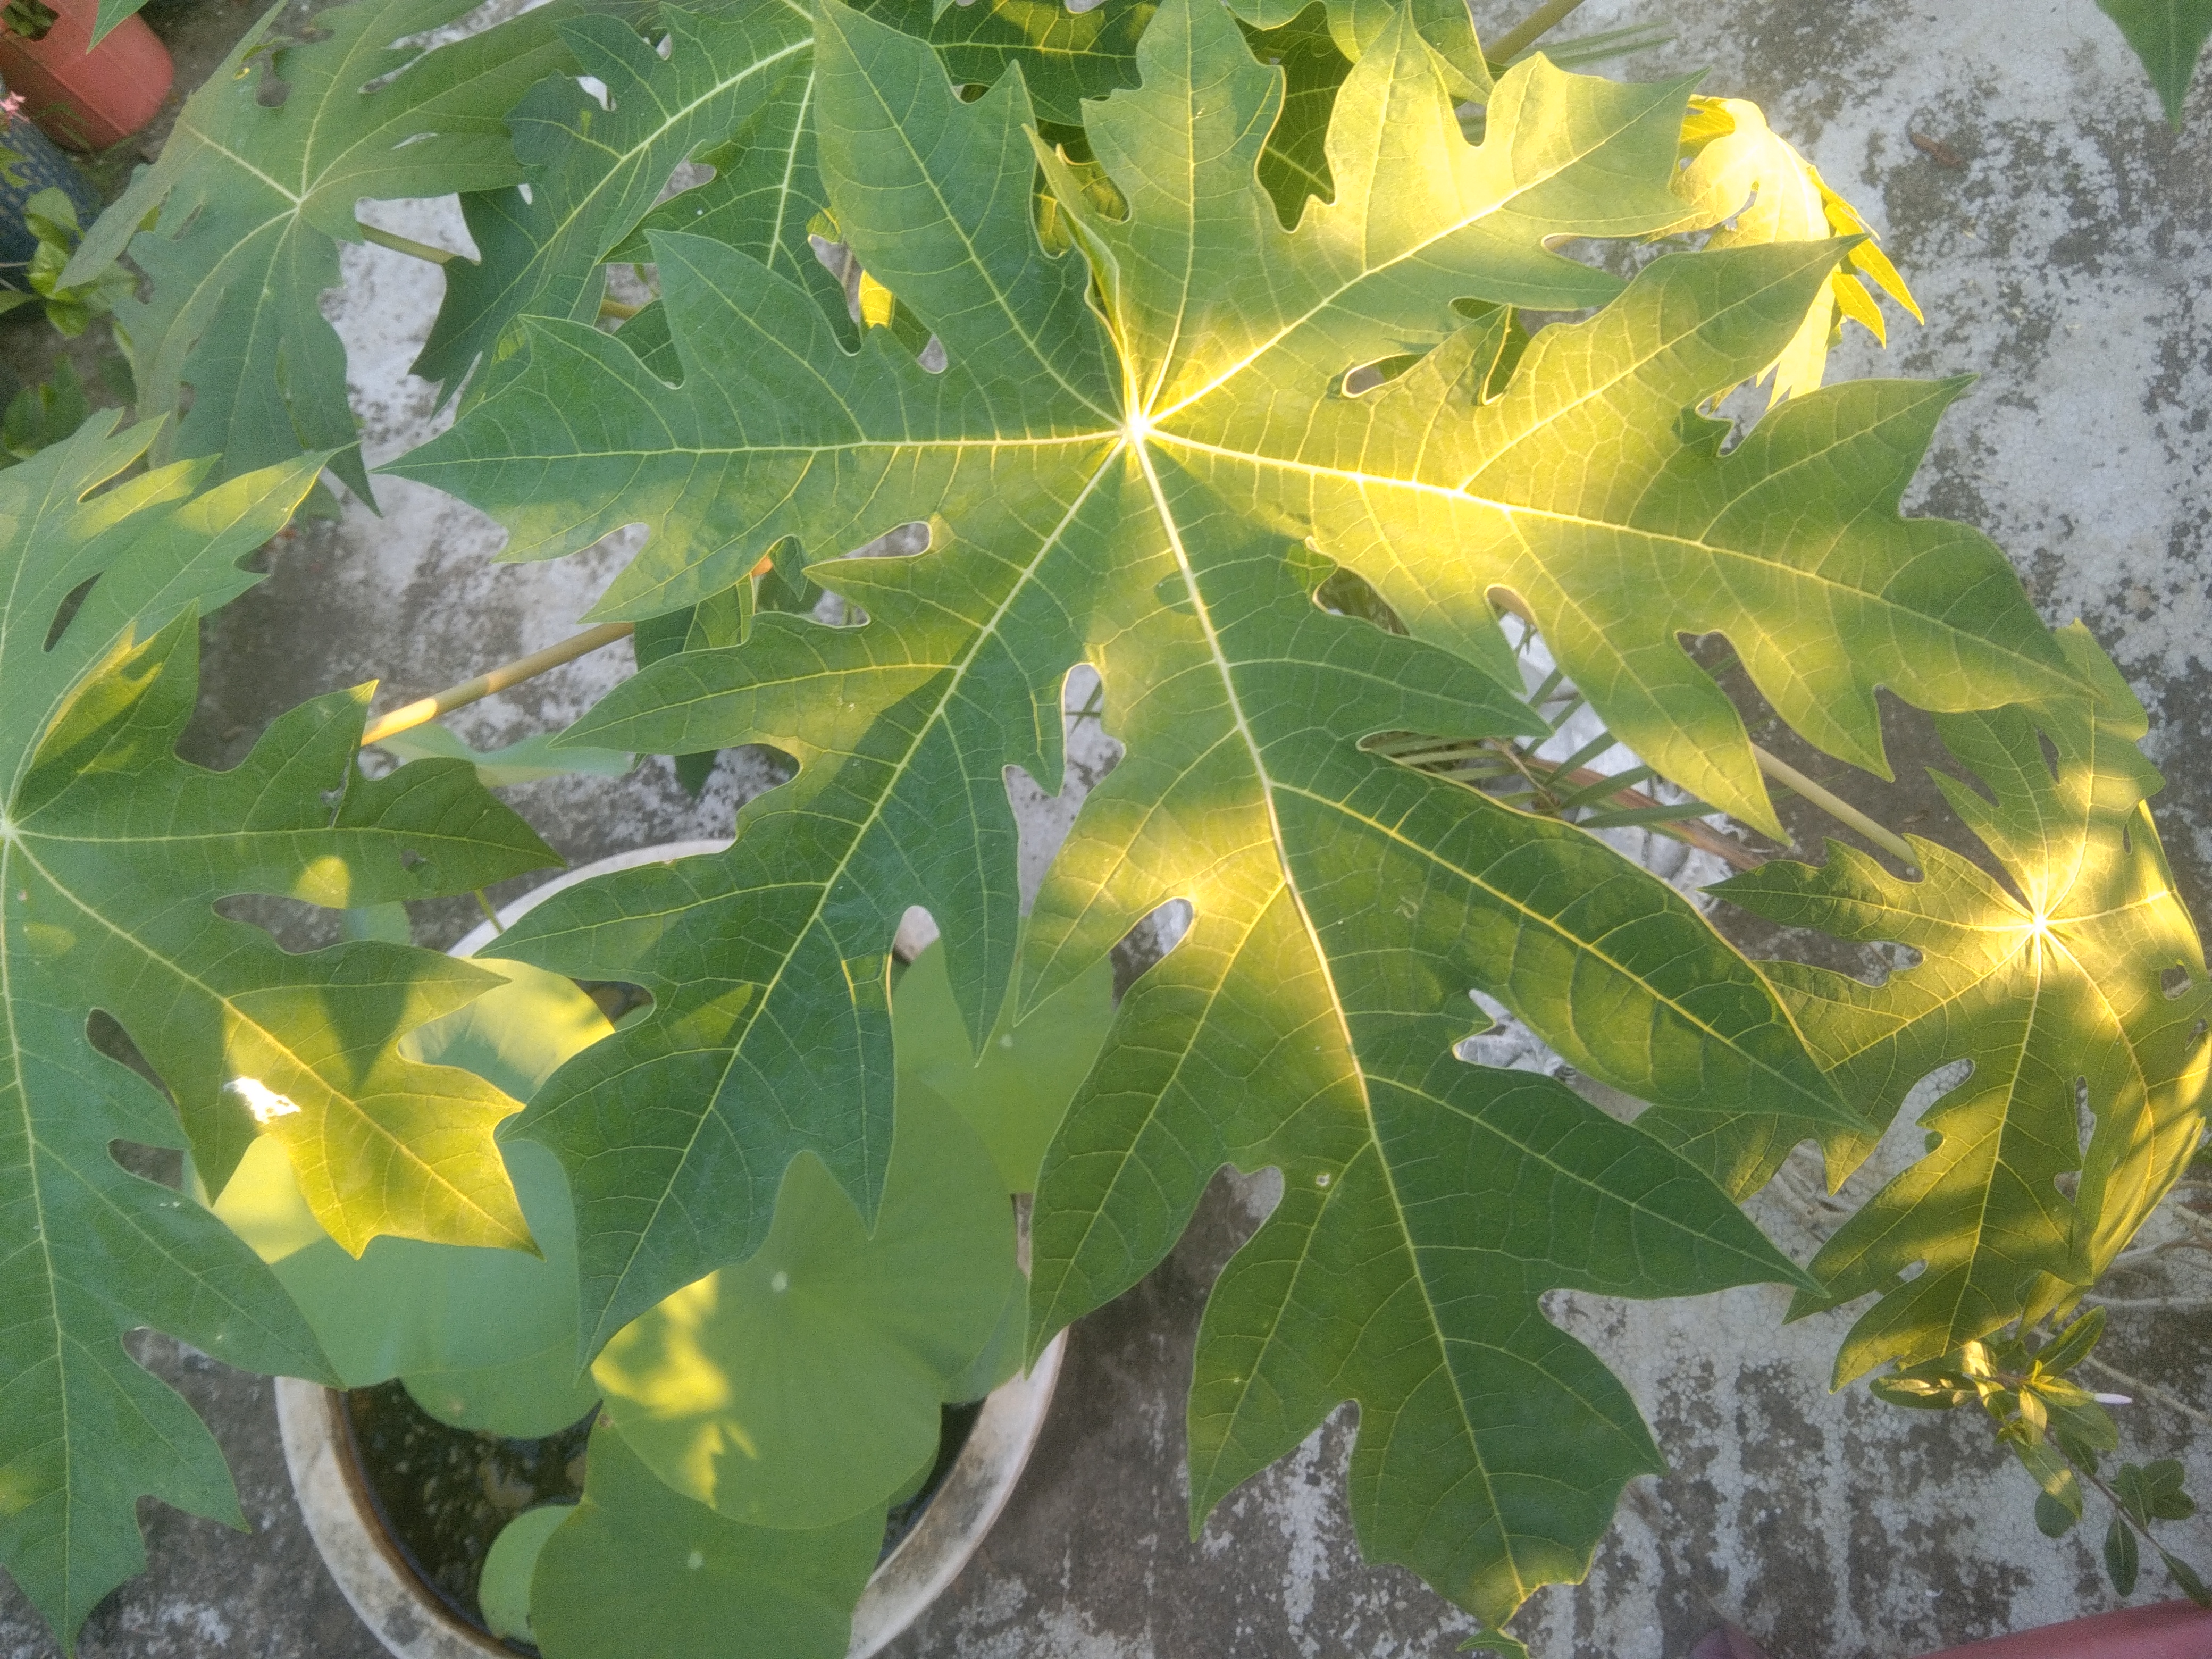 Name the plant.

papaya
